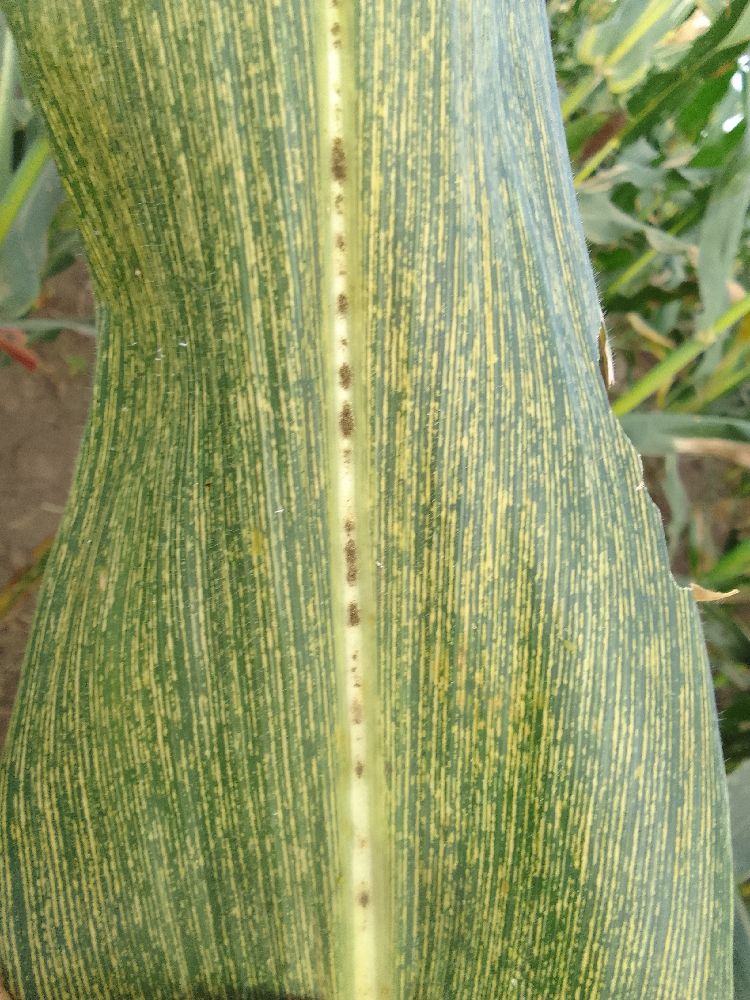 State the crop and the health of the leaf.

maize, maize streak virus
